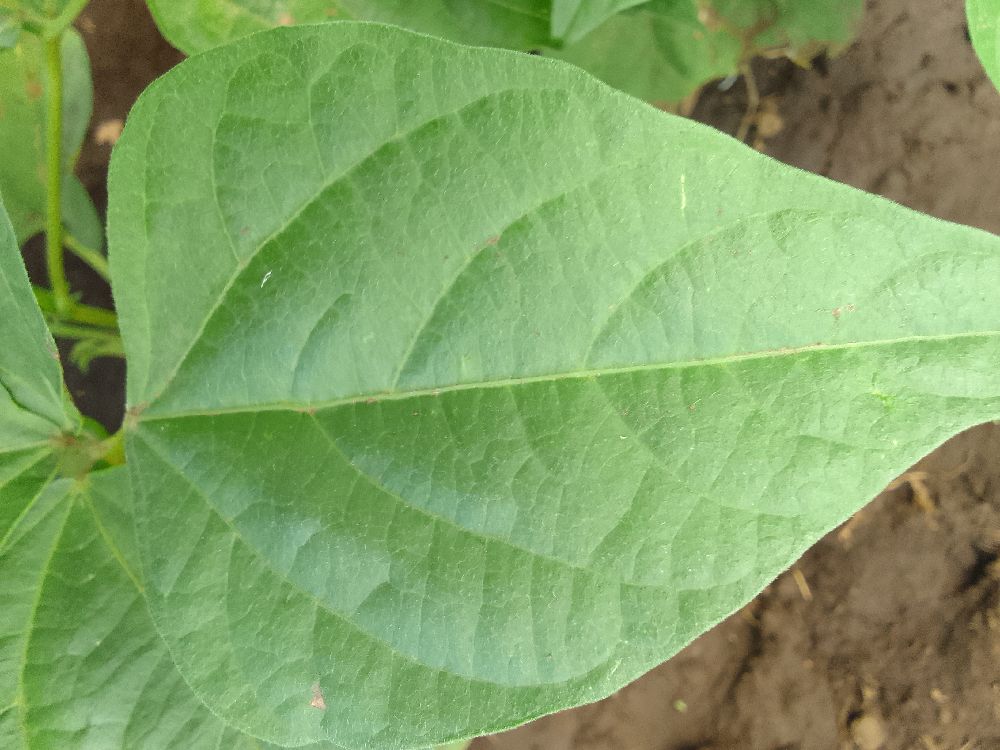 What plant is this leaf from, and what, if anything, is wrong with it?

common bean, healthy
